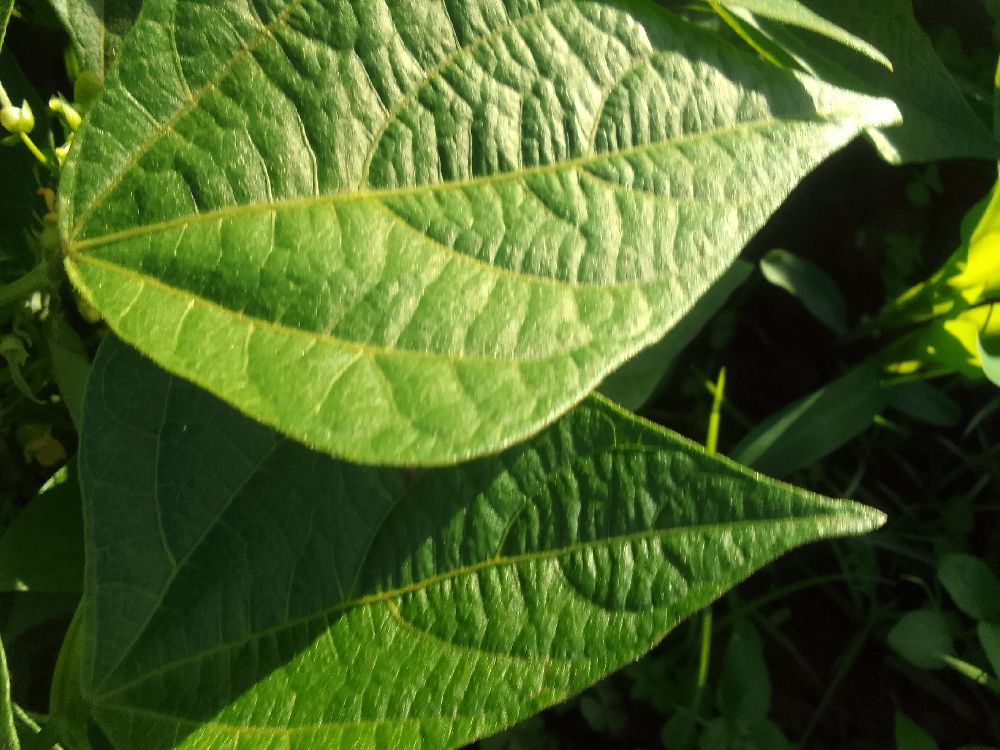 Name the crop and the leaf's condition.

common bean, healthy
